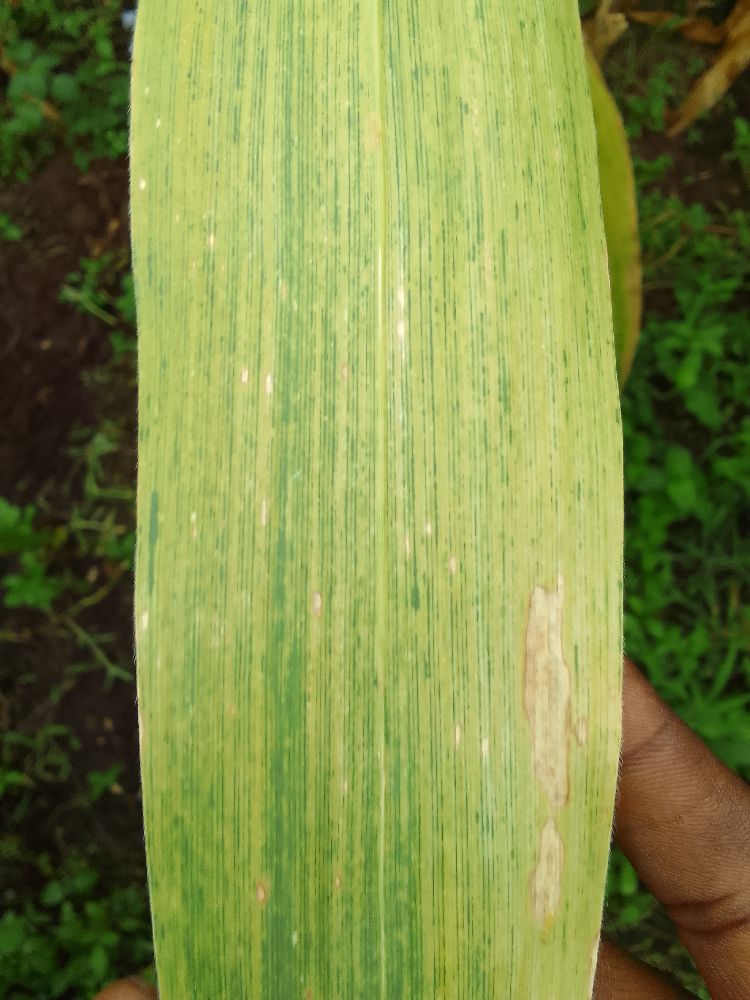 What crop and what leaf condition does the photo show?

maize, maize lethal necrosis
